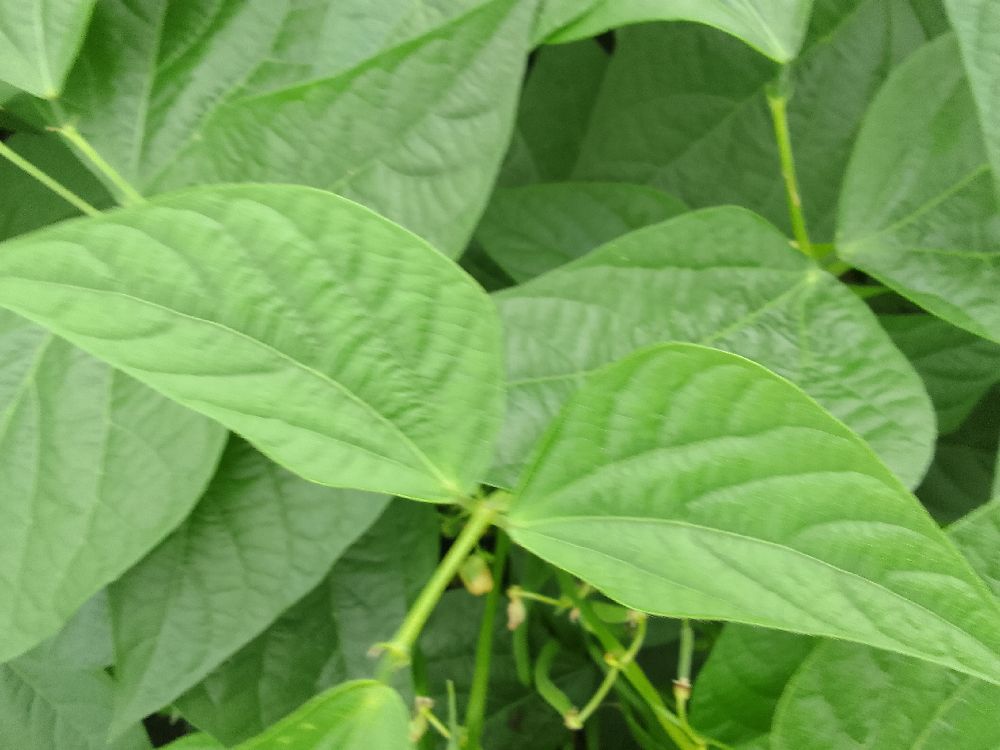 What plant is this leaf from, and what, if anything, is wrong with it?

common bean, healthy
